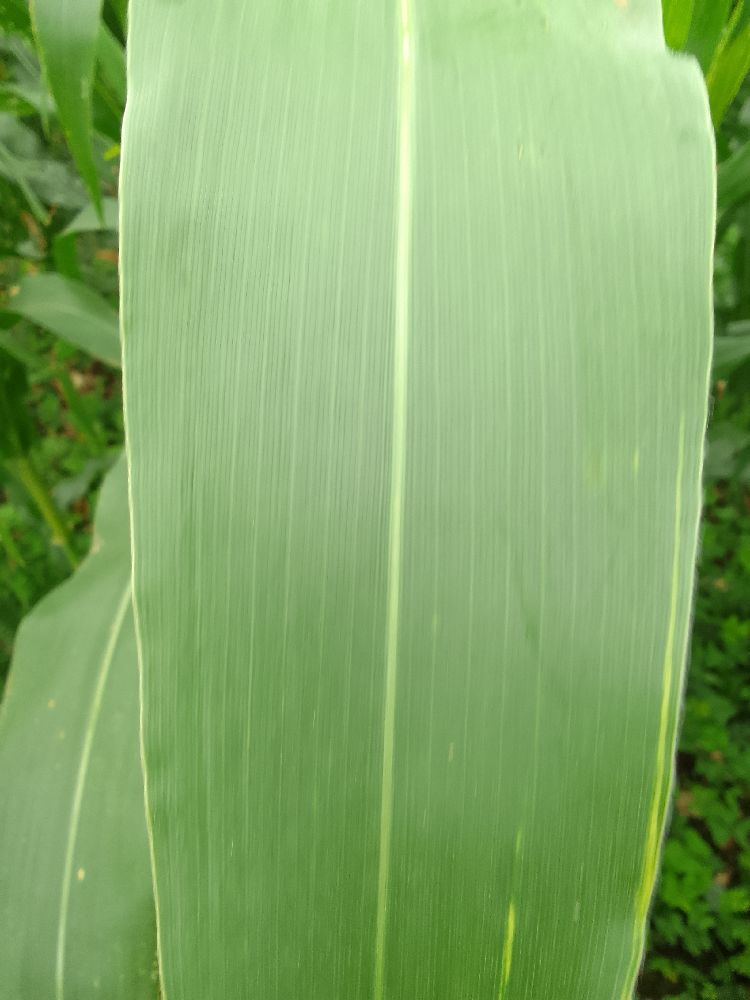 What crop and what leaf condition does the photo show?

maize, healthy
